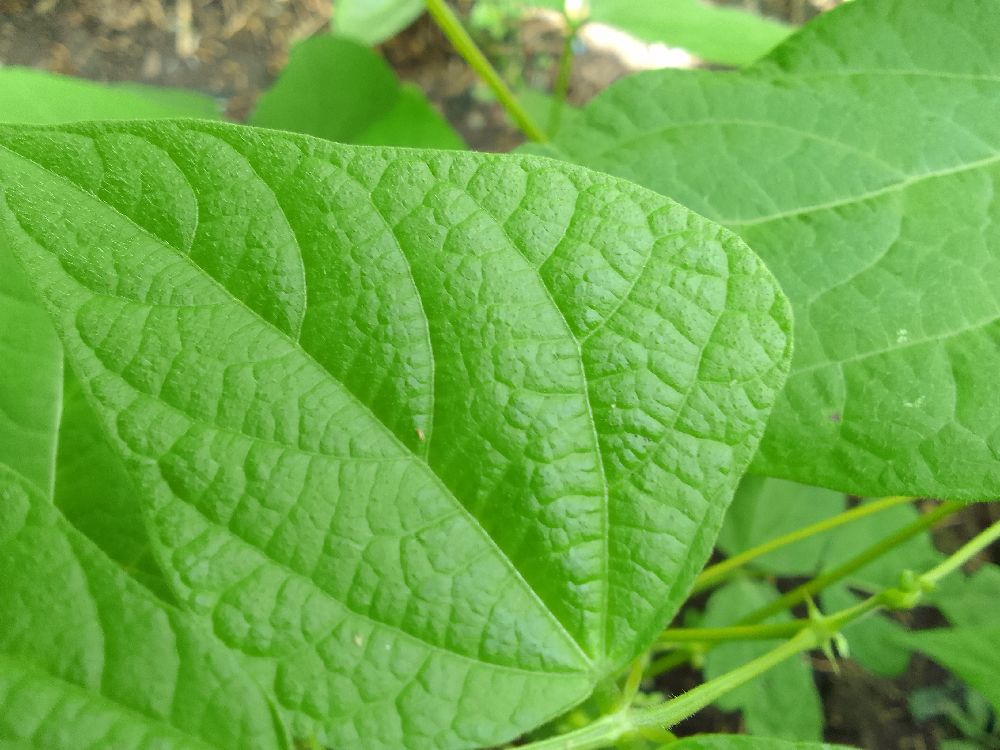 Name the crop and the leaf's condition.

common bean, healthy
